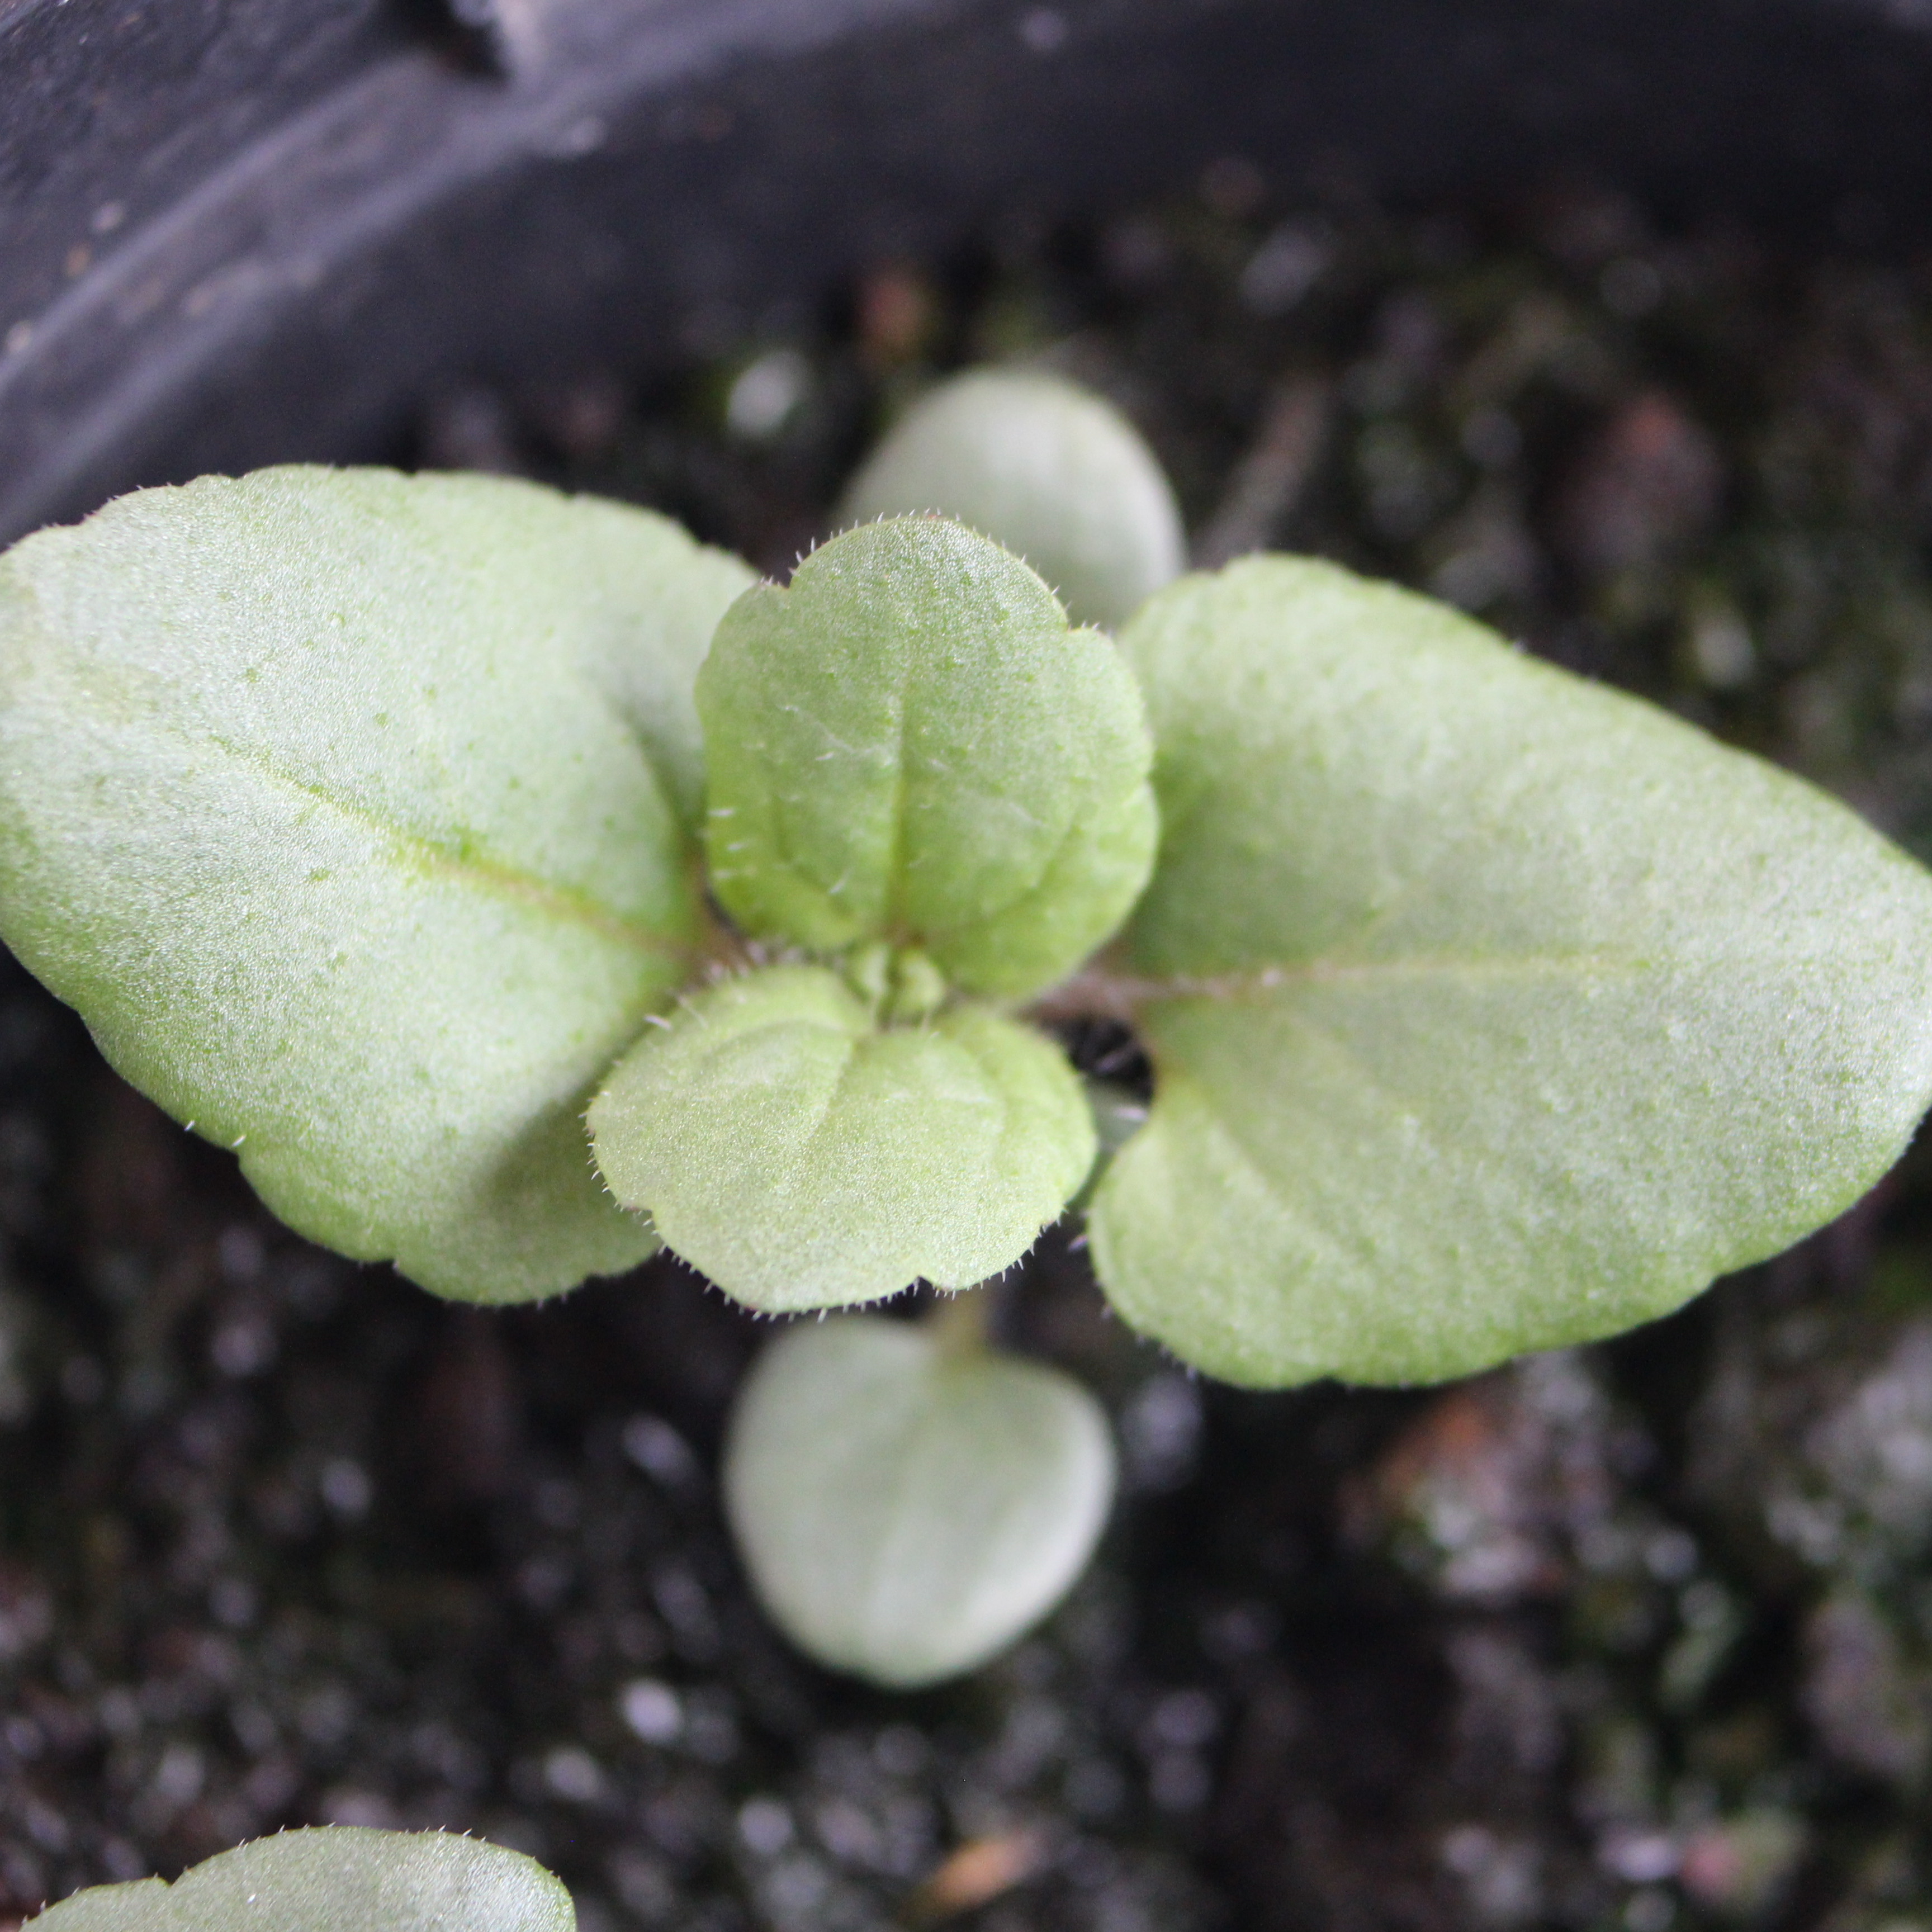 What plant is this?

Veronica persica
